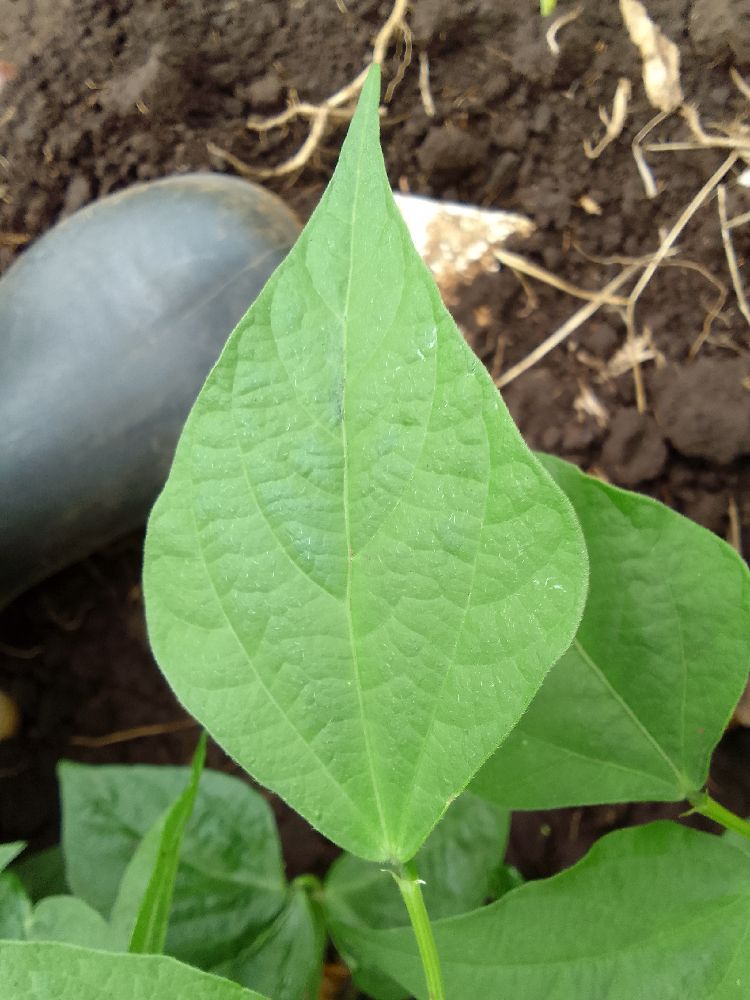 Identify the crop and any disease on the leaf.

common bean, healthy
